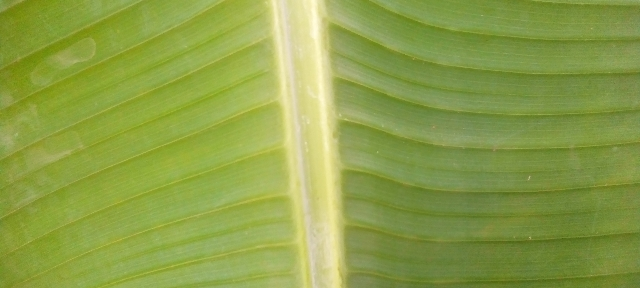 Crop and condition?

banana, healthy
